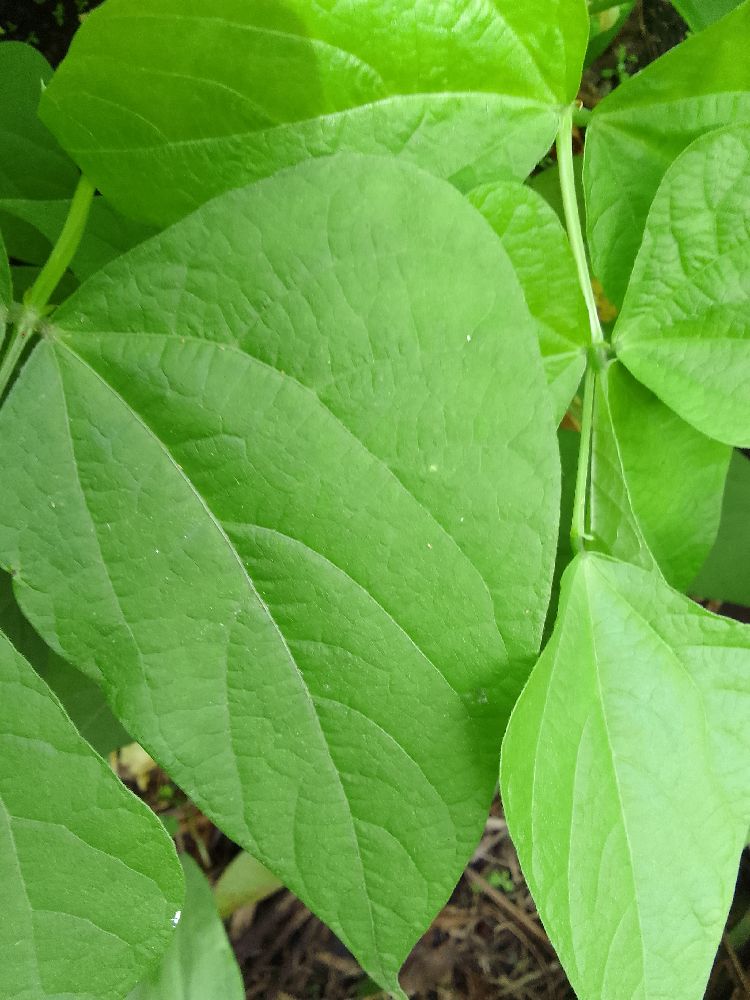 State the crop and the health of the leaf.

common bean, healthy
